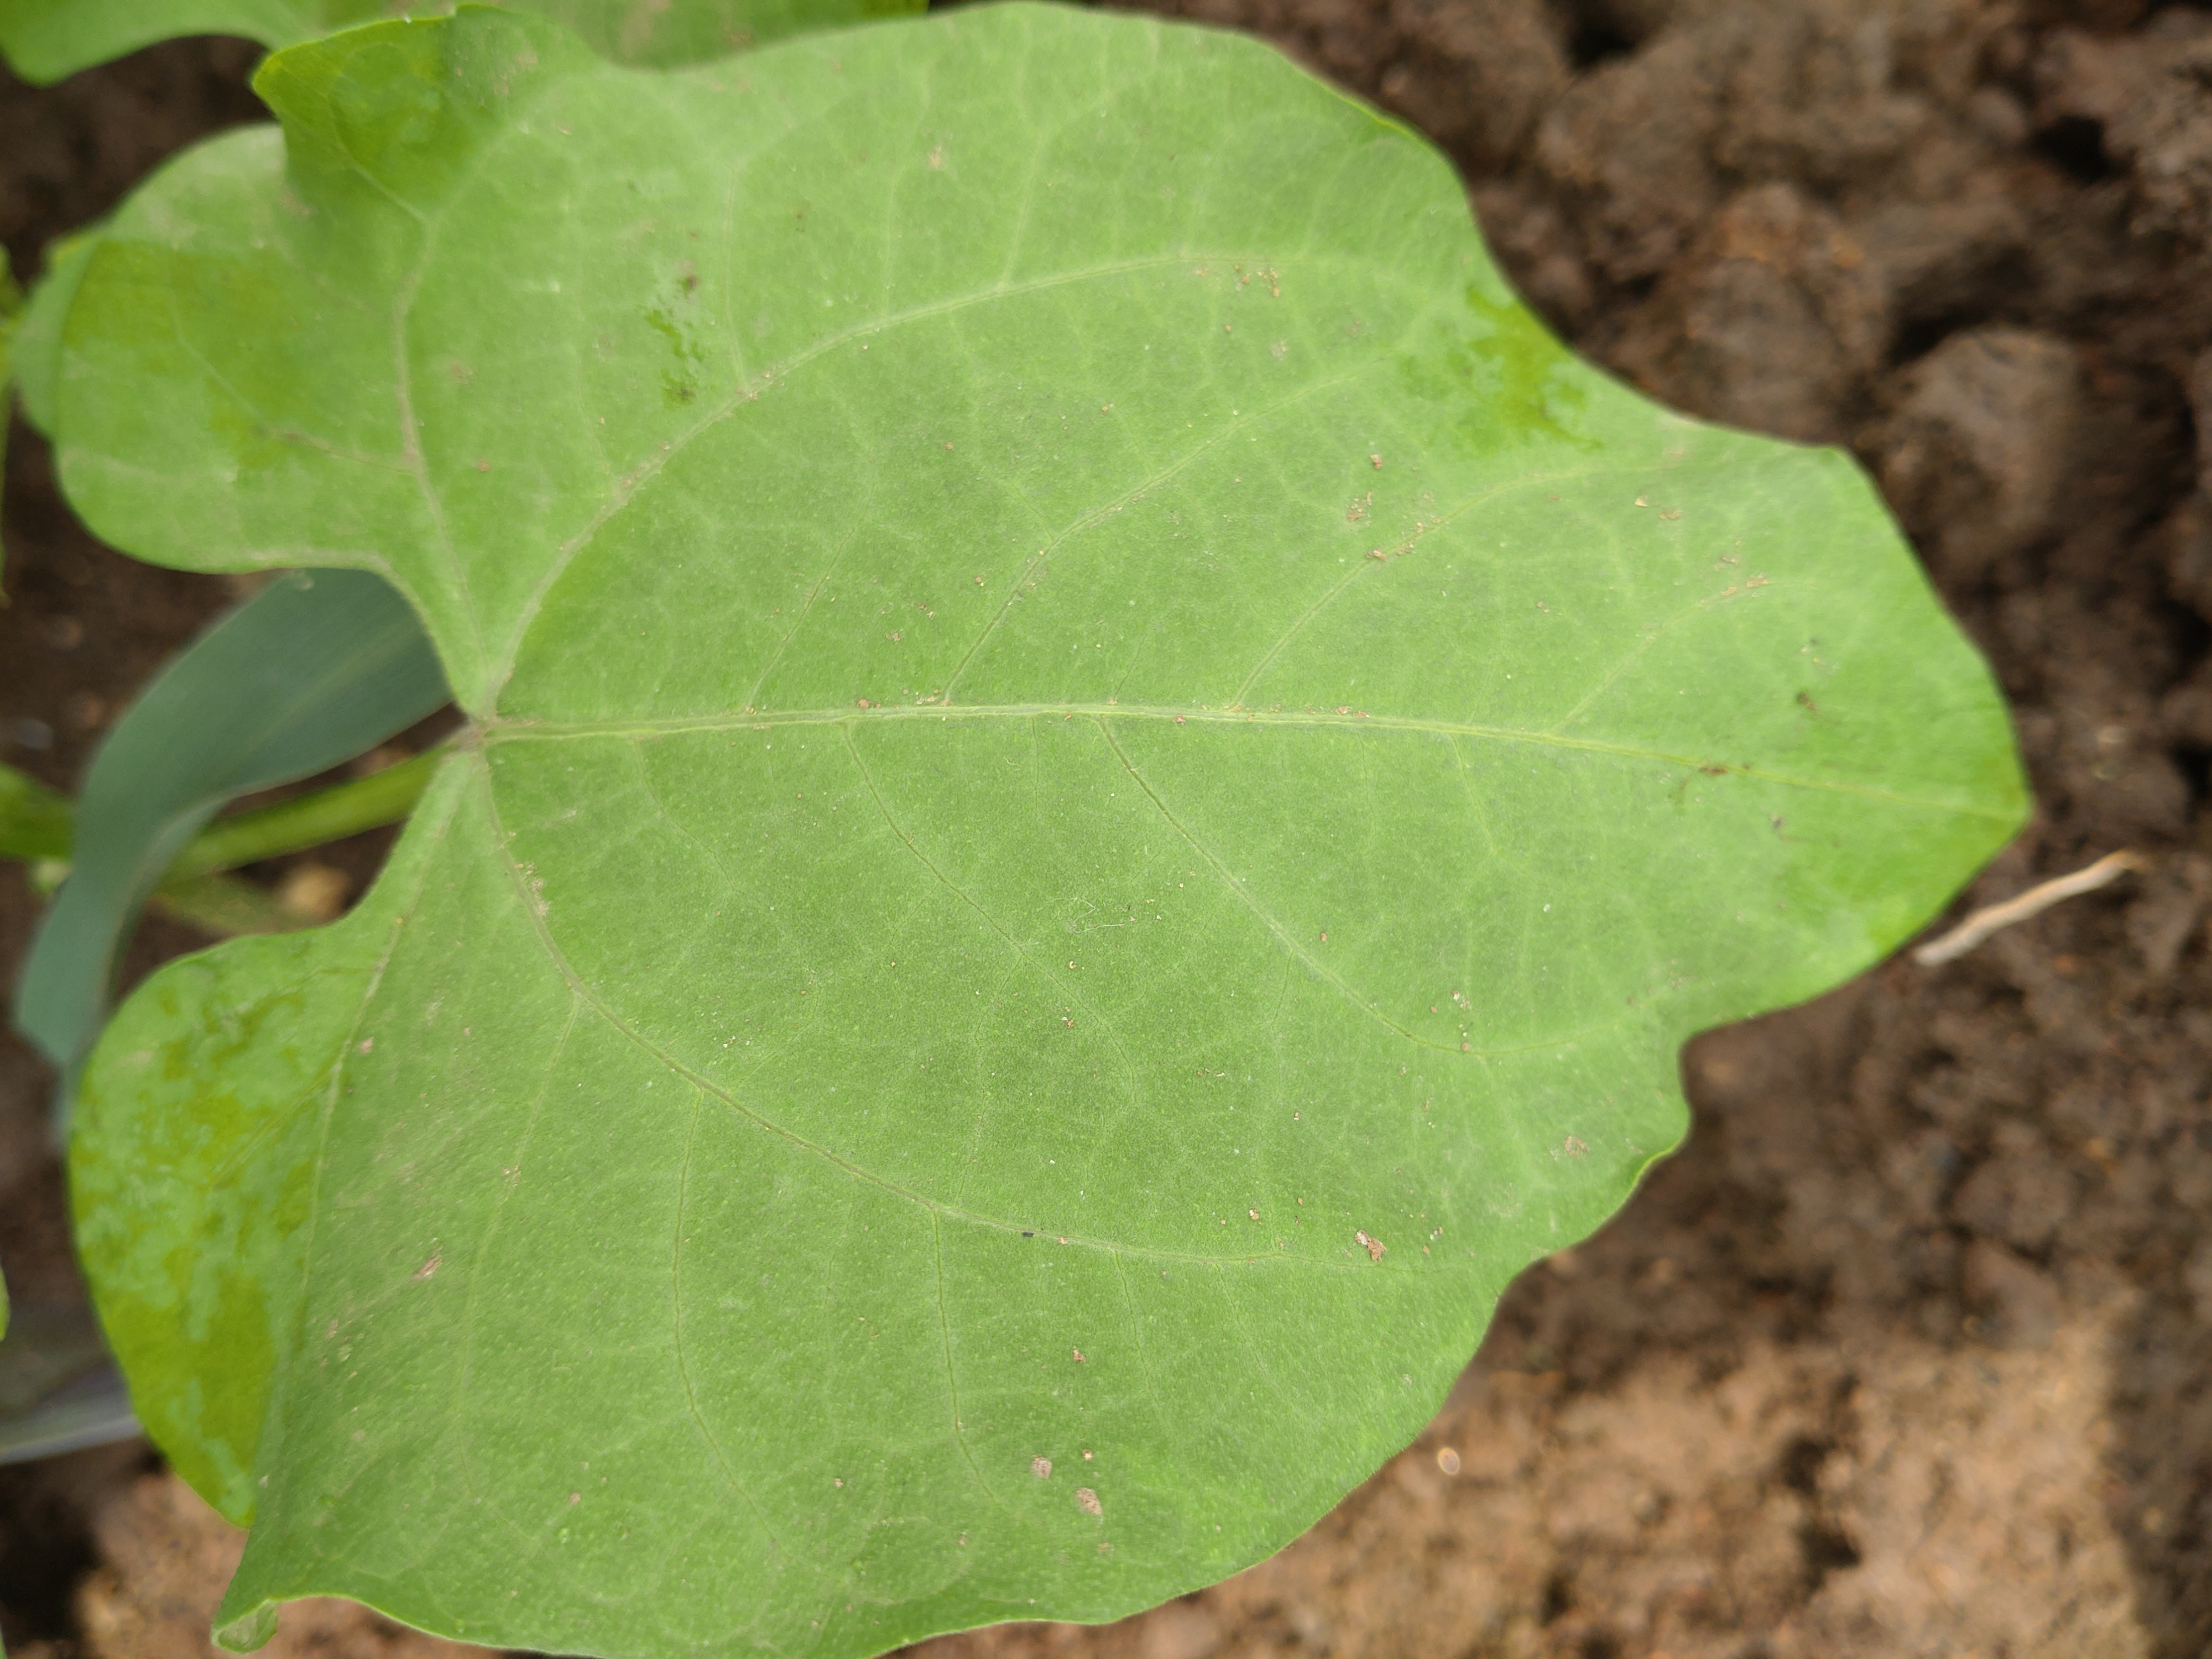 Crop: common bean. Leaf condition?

healthy
